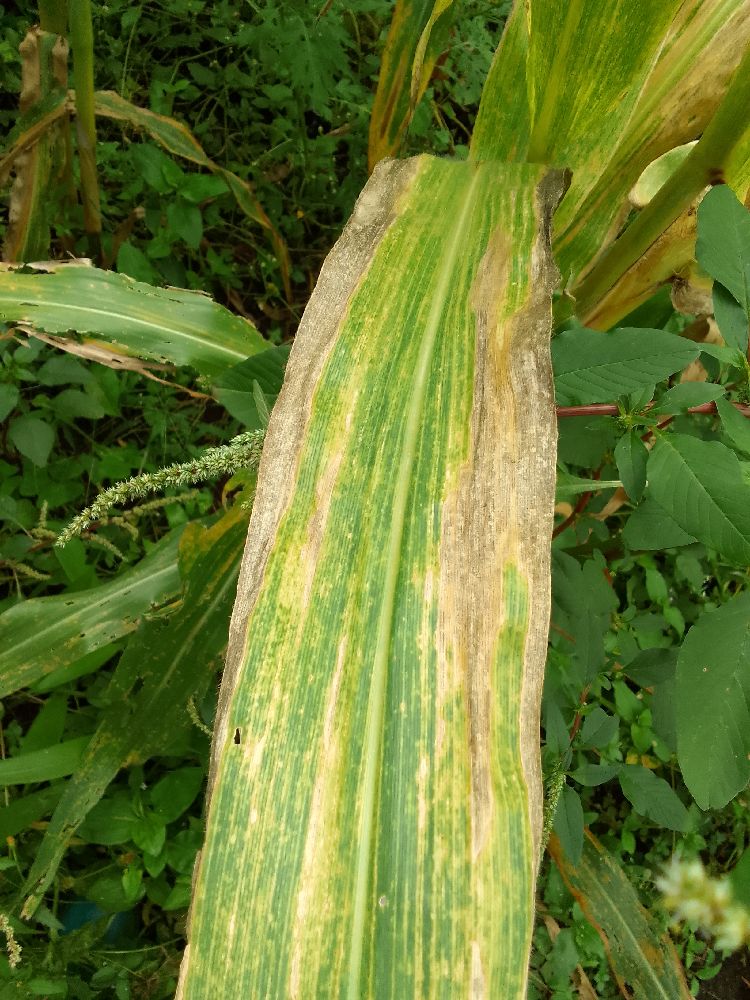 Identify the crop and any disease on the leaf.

maize, maize lethal necrosis
